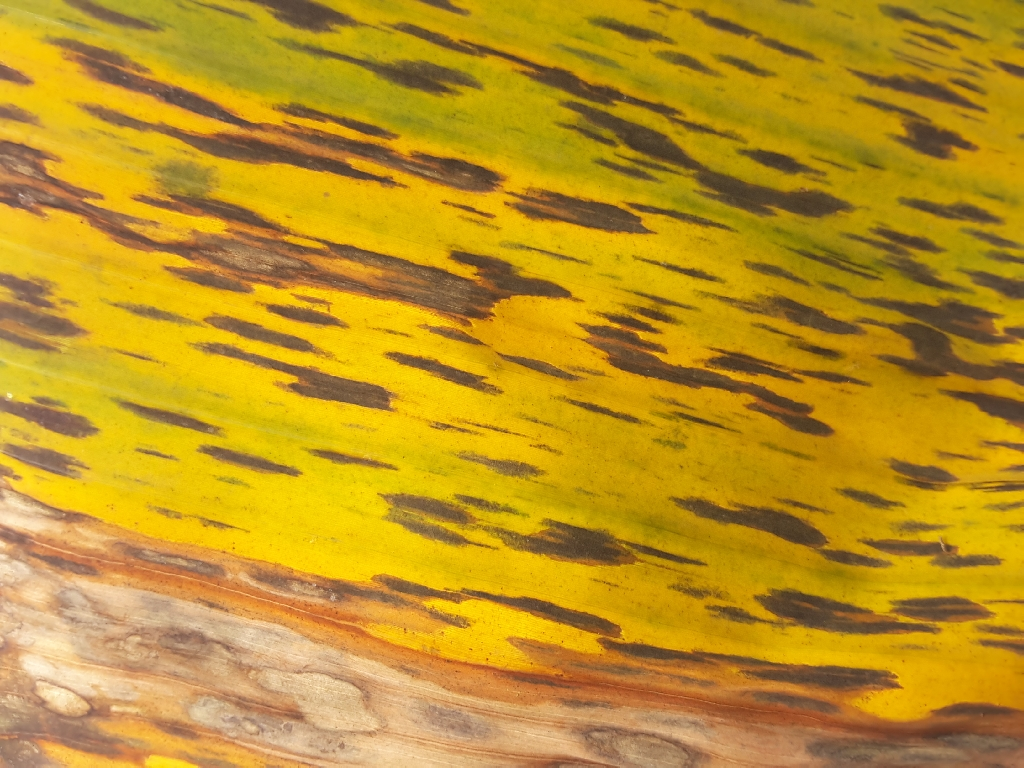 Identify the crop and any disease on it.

banana, black sigatoka
